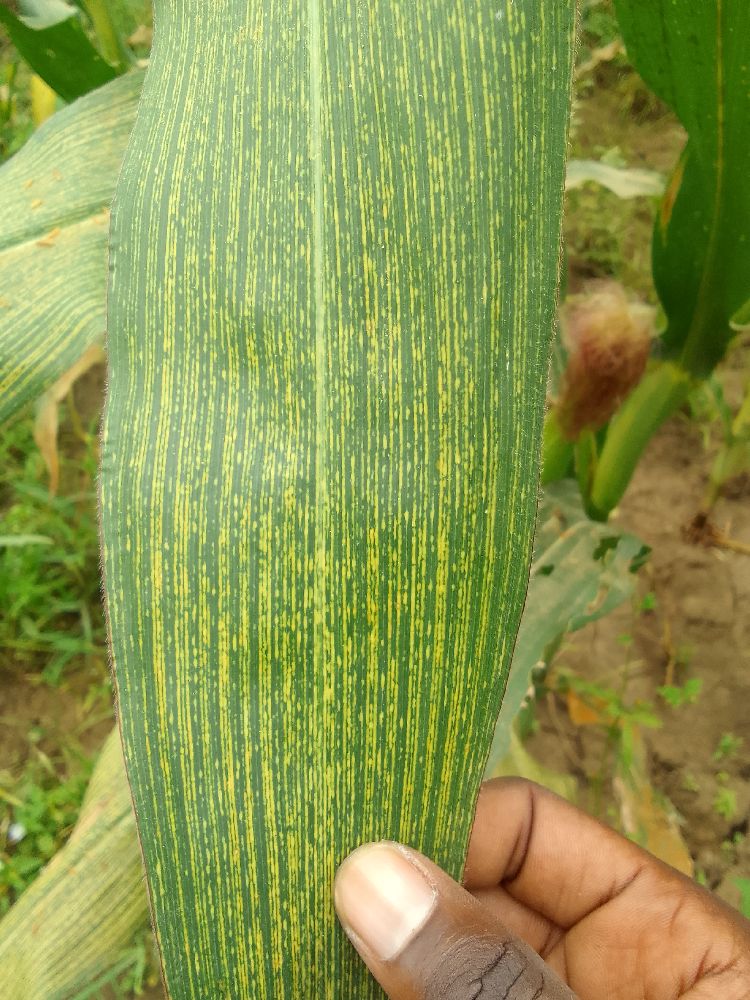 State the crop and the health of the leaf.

maize, maize streak virus
